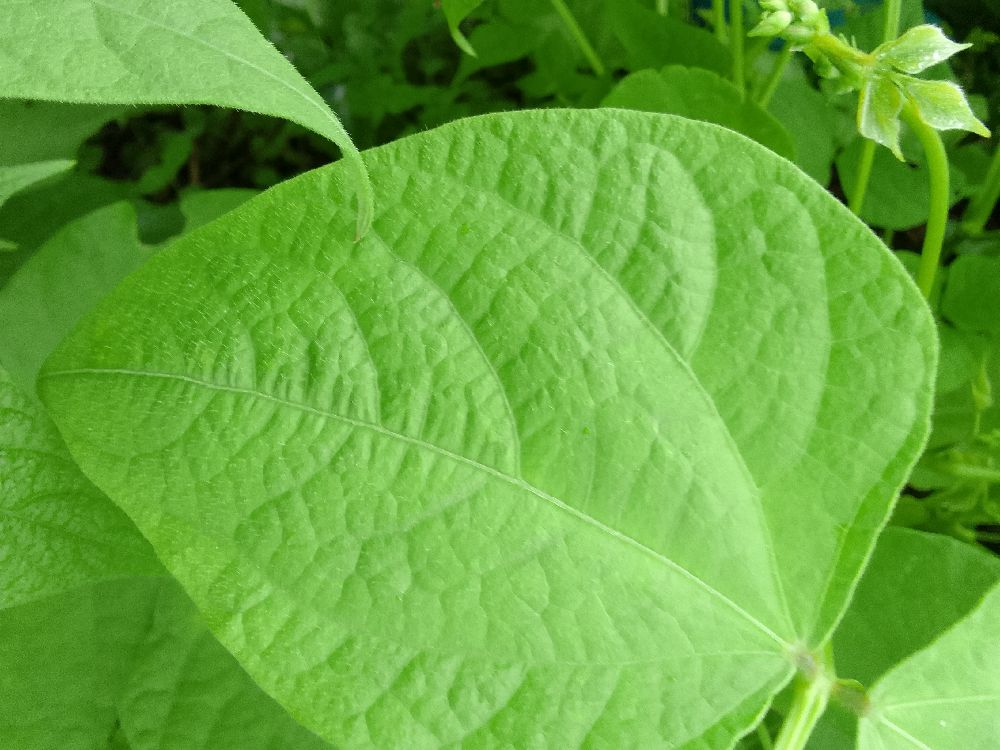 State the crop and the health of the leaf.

common bean, healthy
